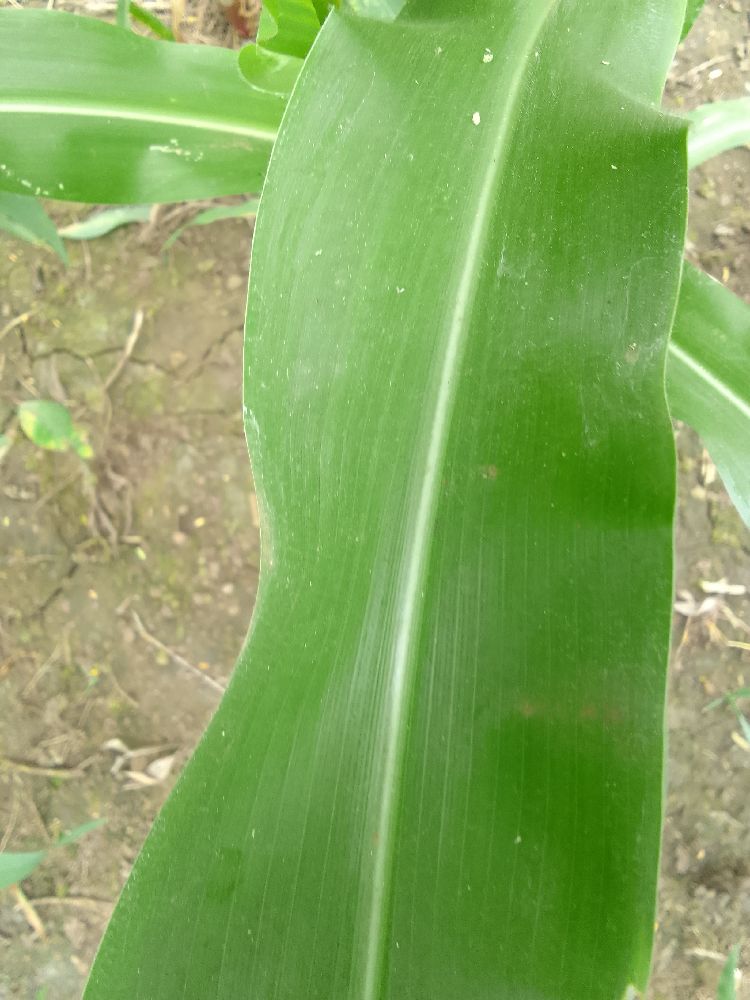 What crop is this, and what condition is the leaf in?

maize, healthy
